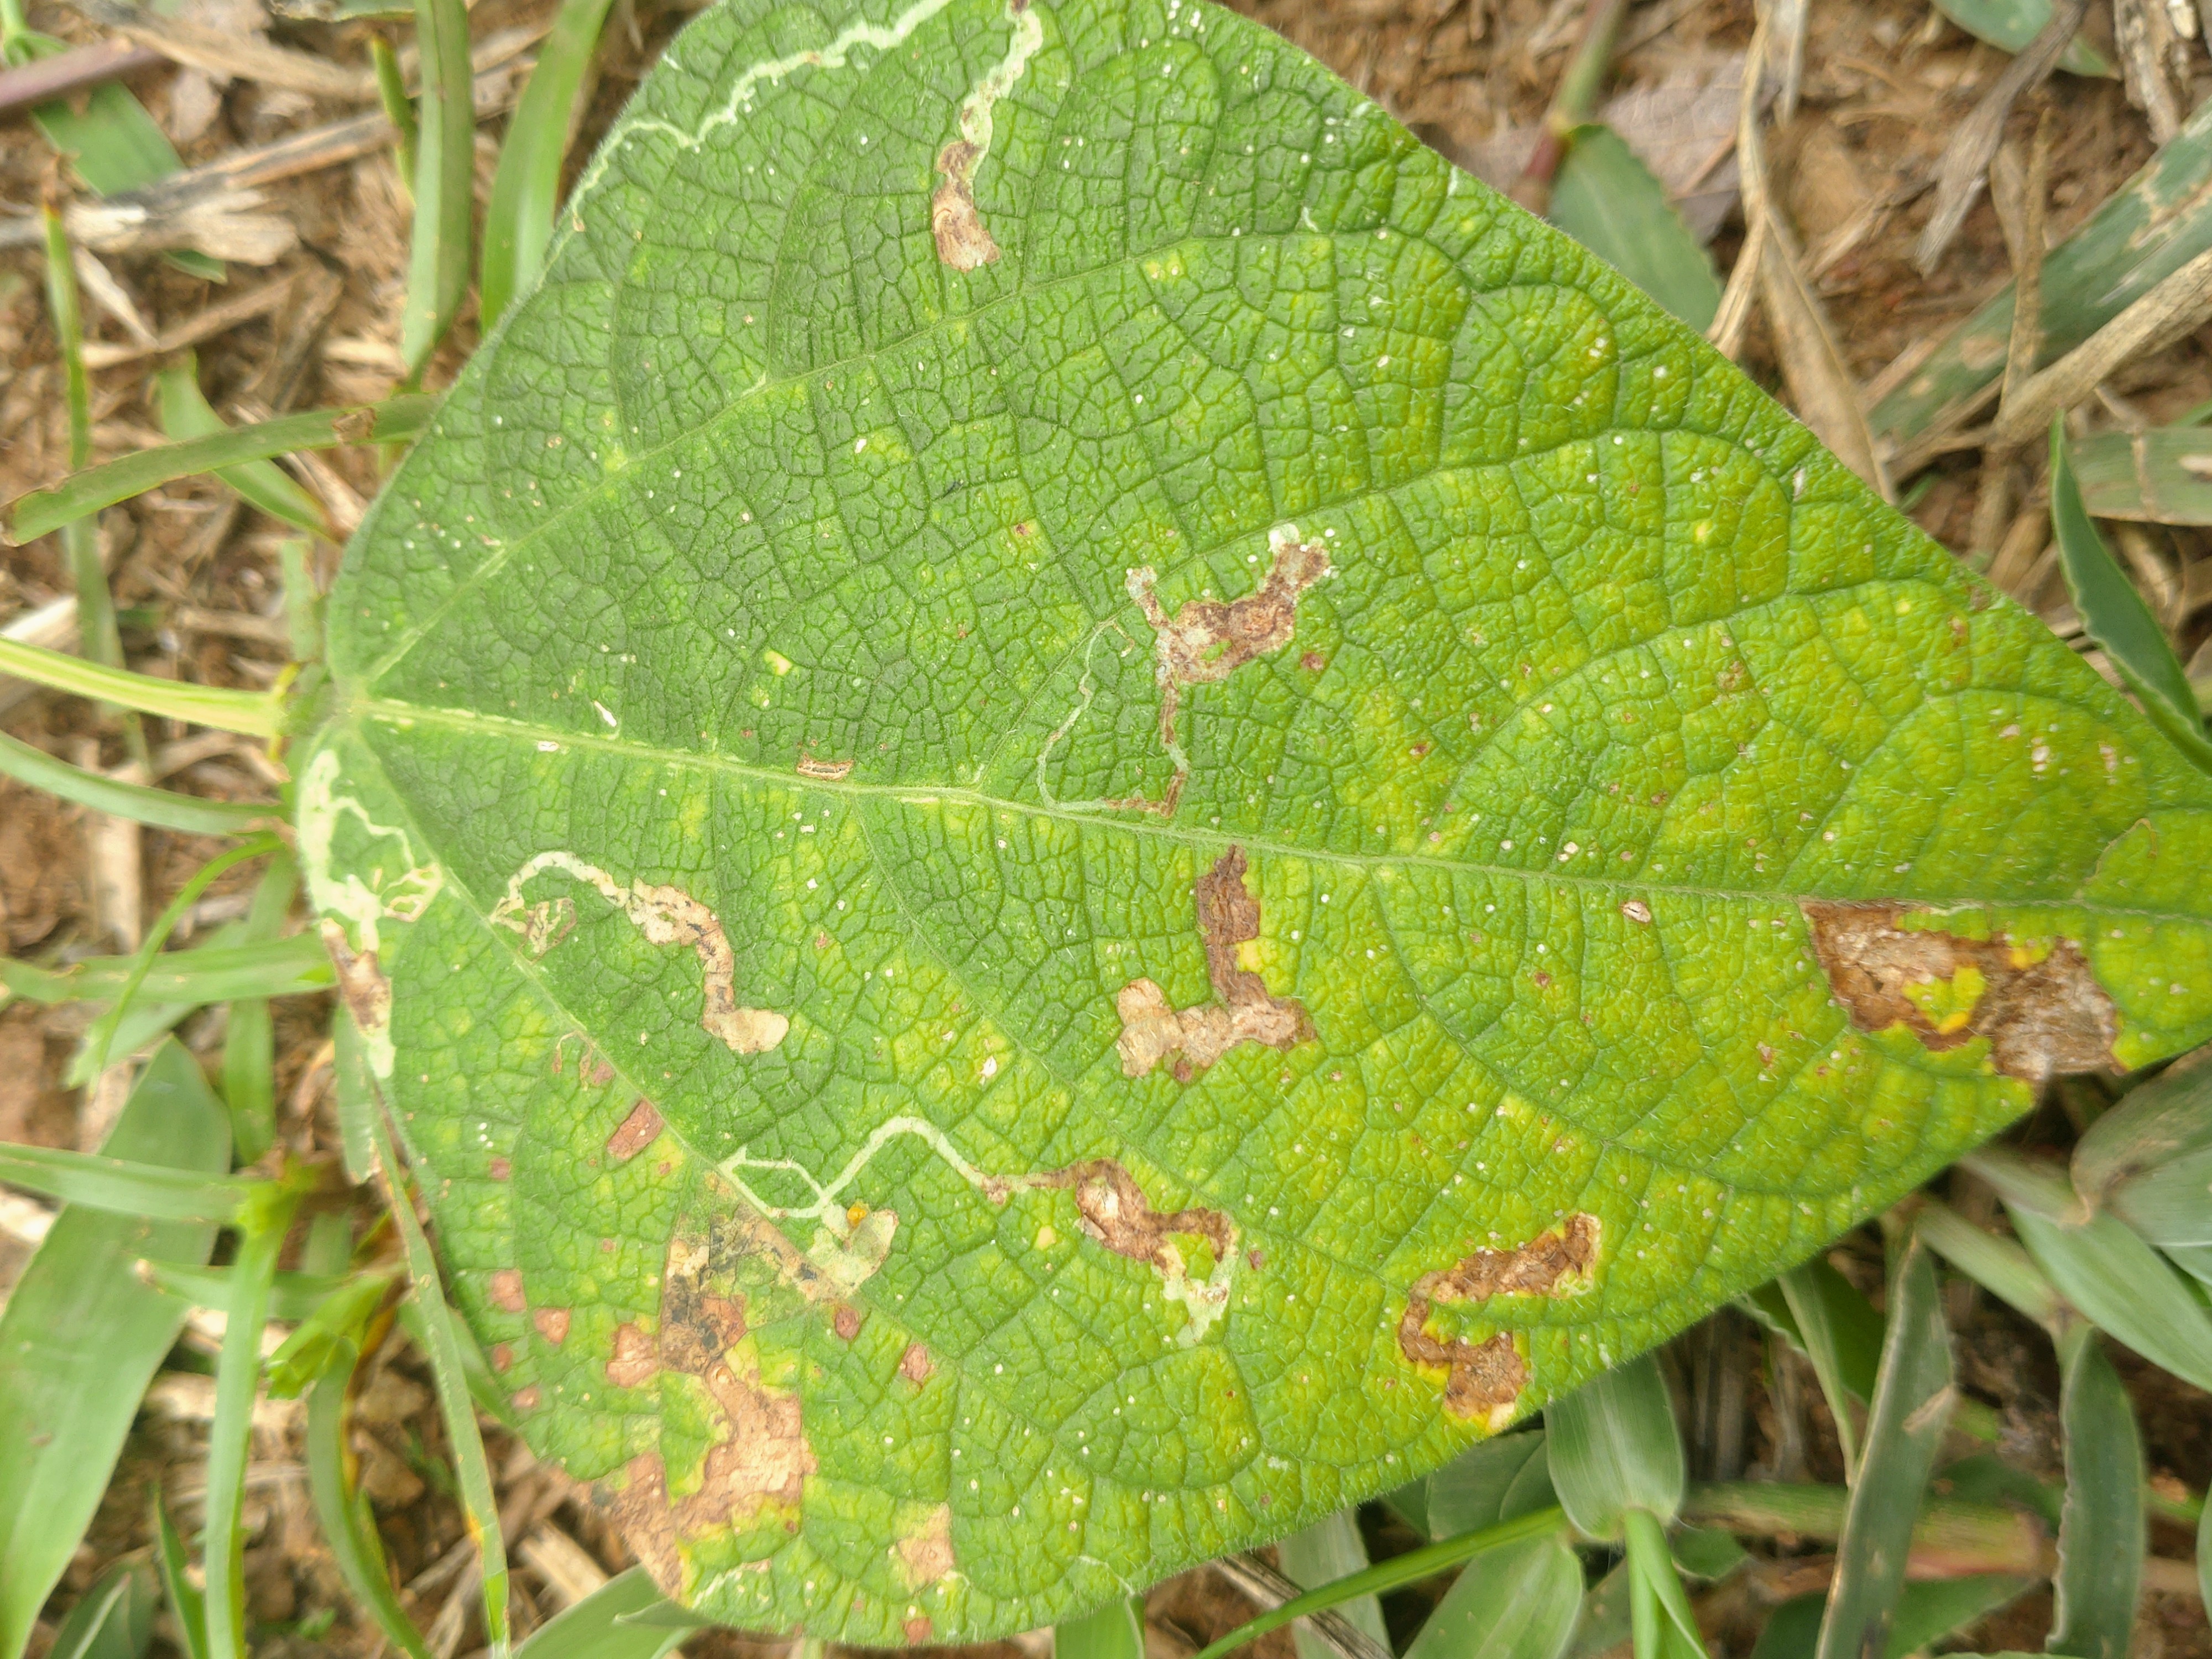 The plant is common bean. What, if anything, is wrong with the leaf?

rust
